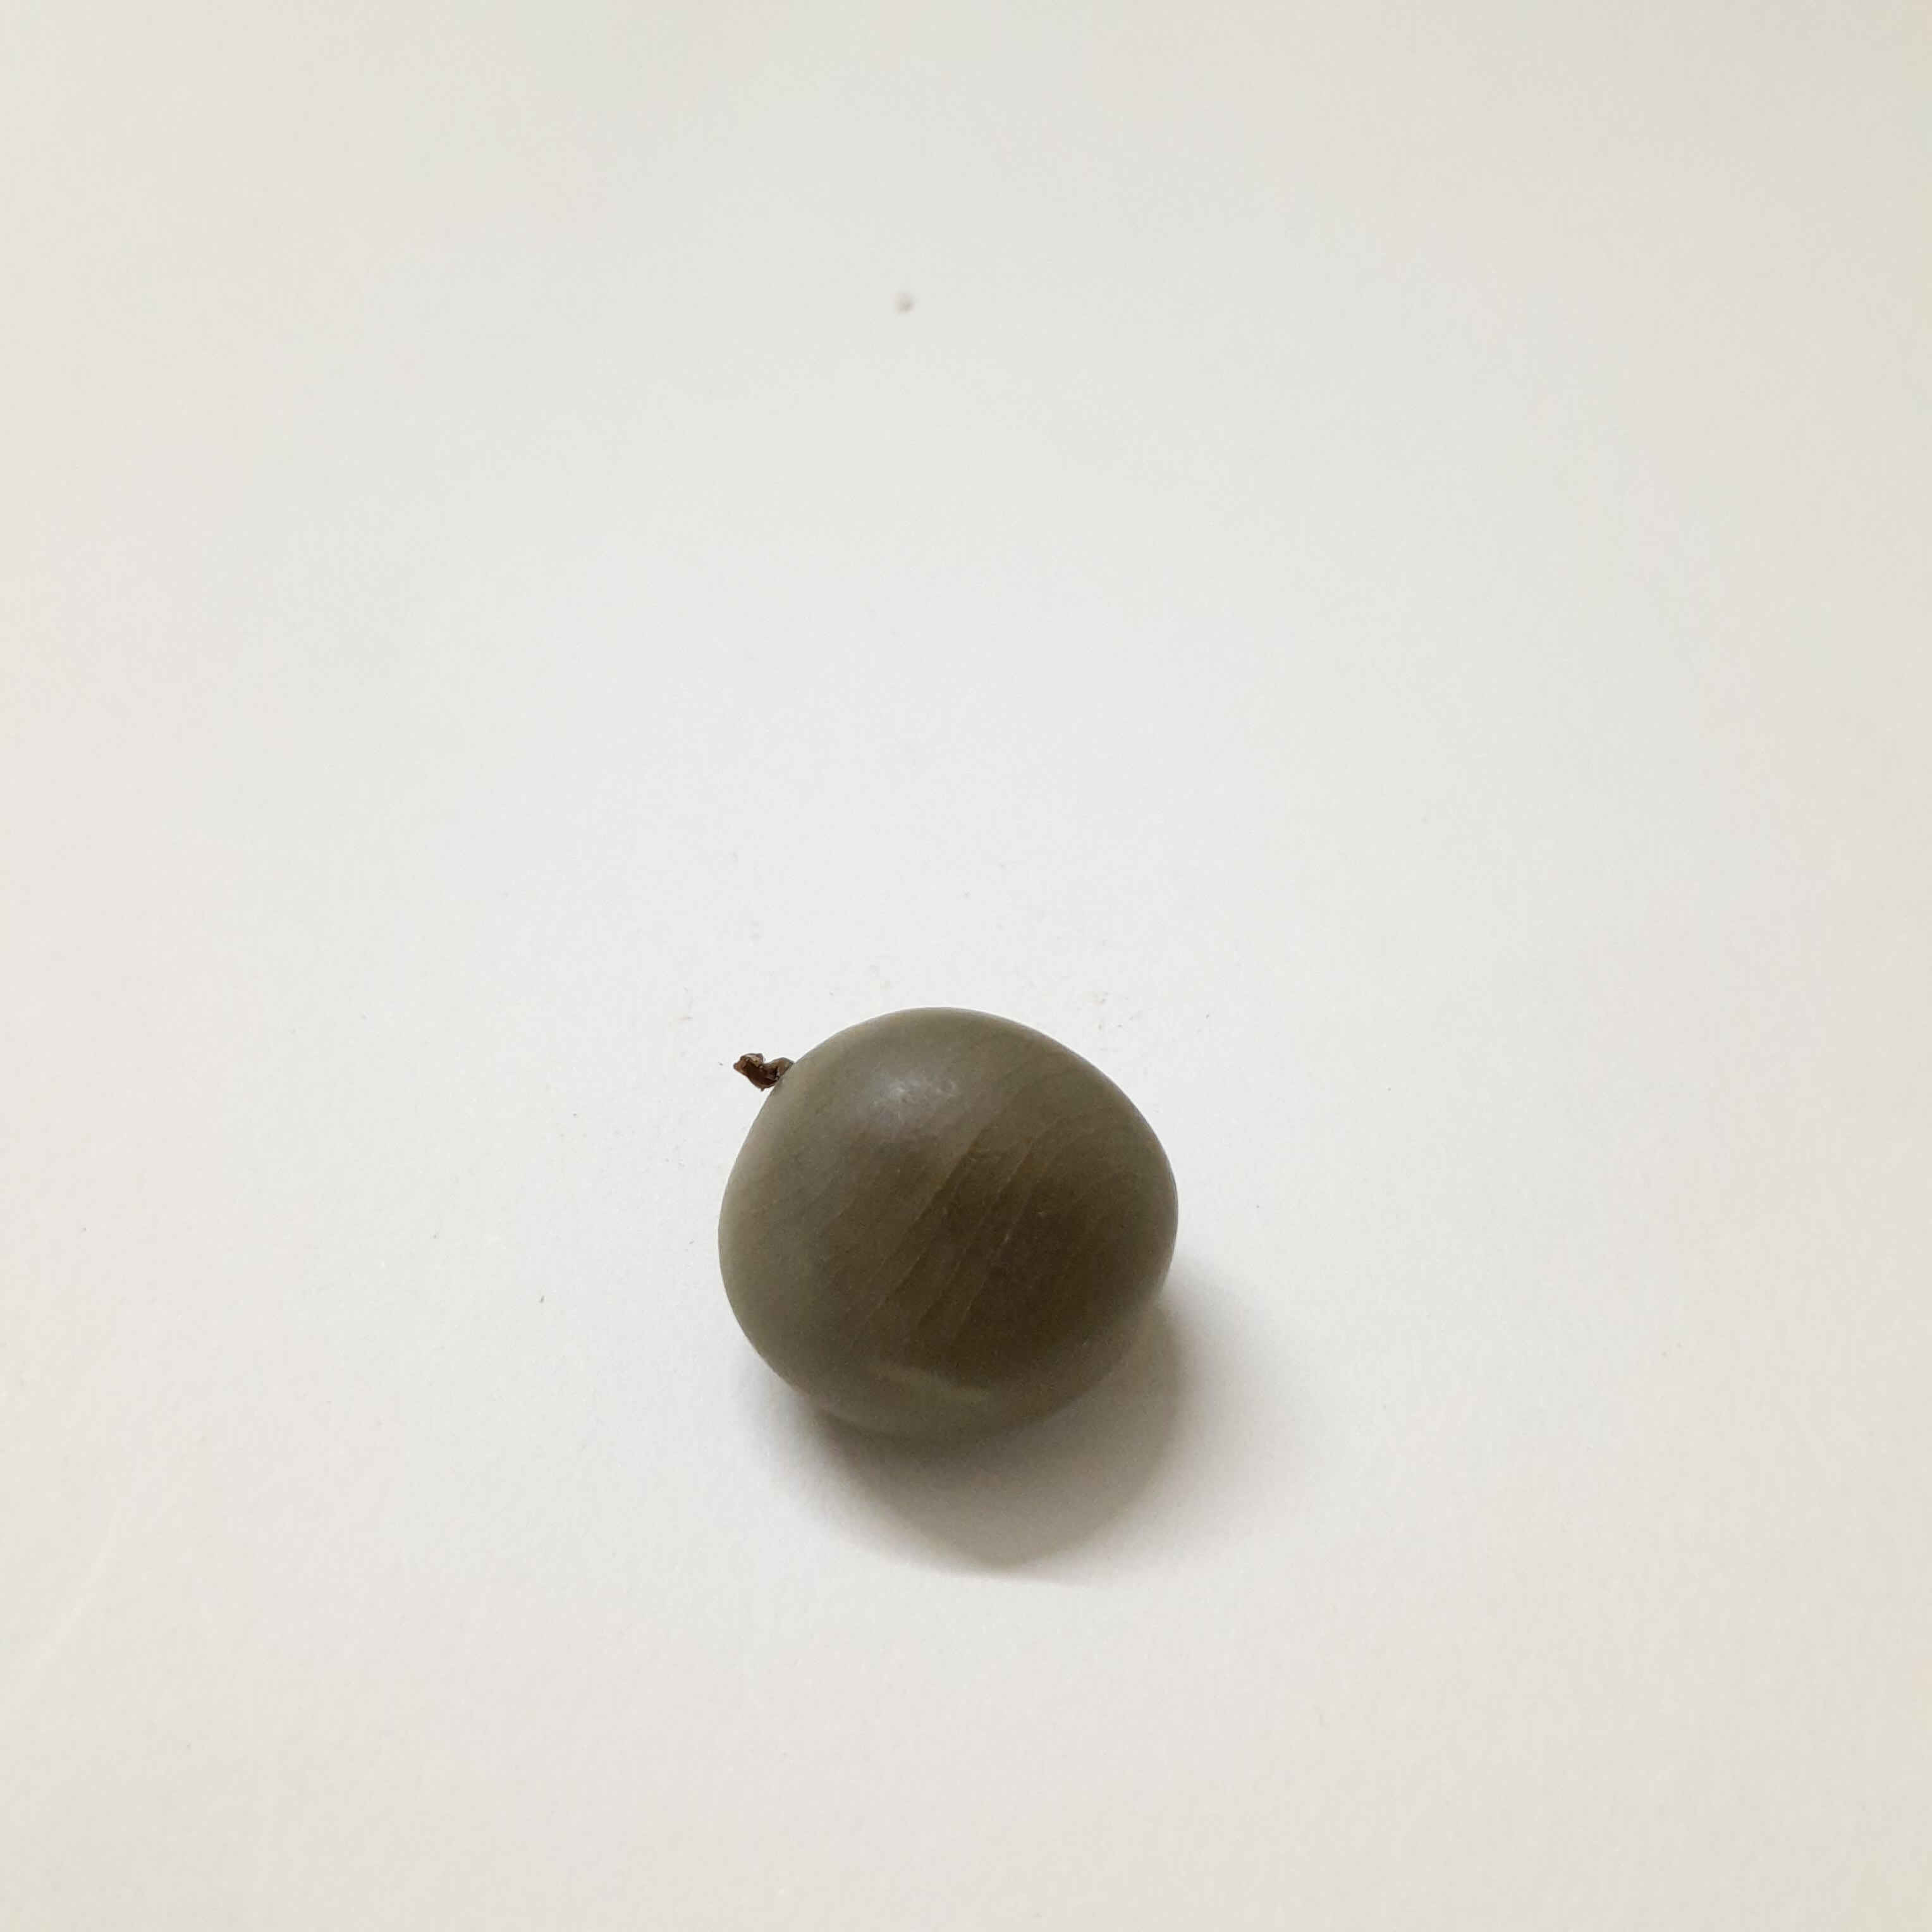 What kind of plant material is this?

sagargota
